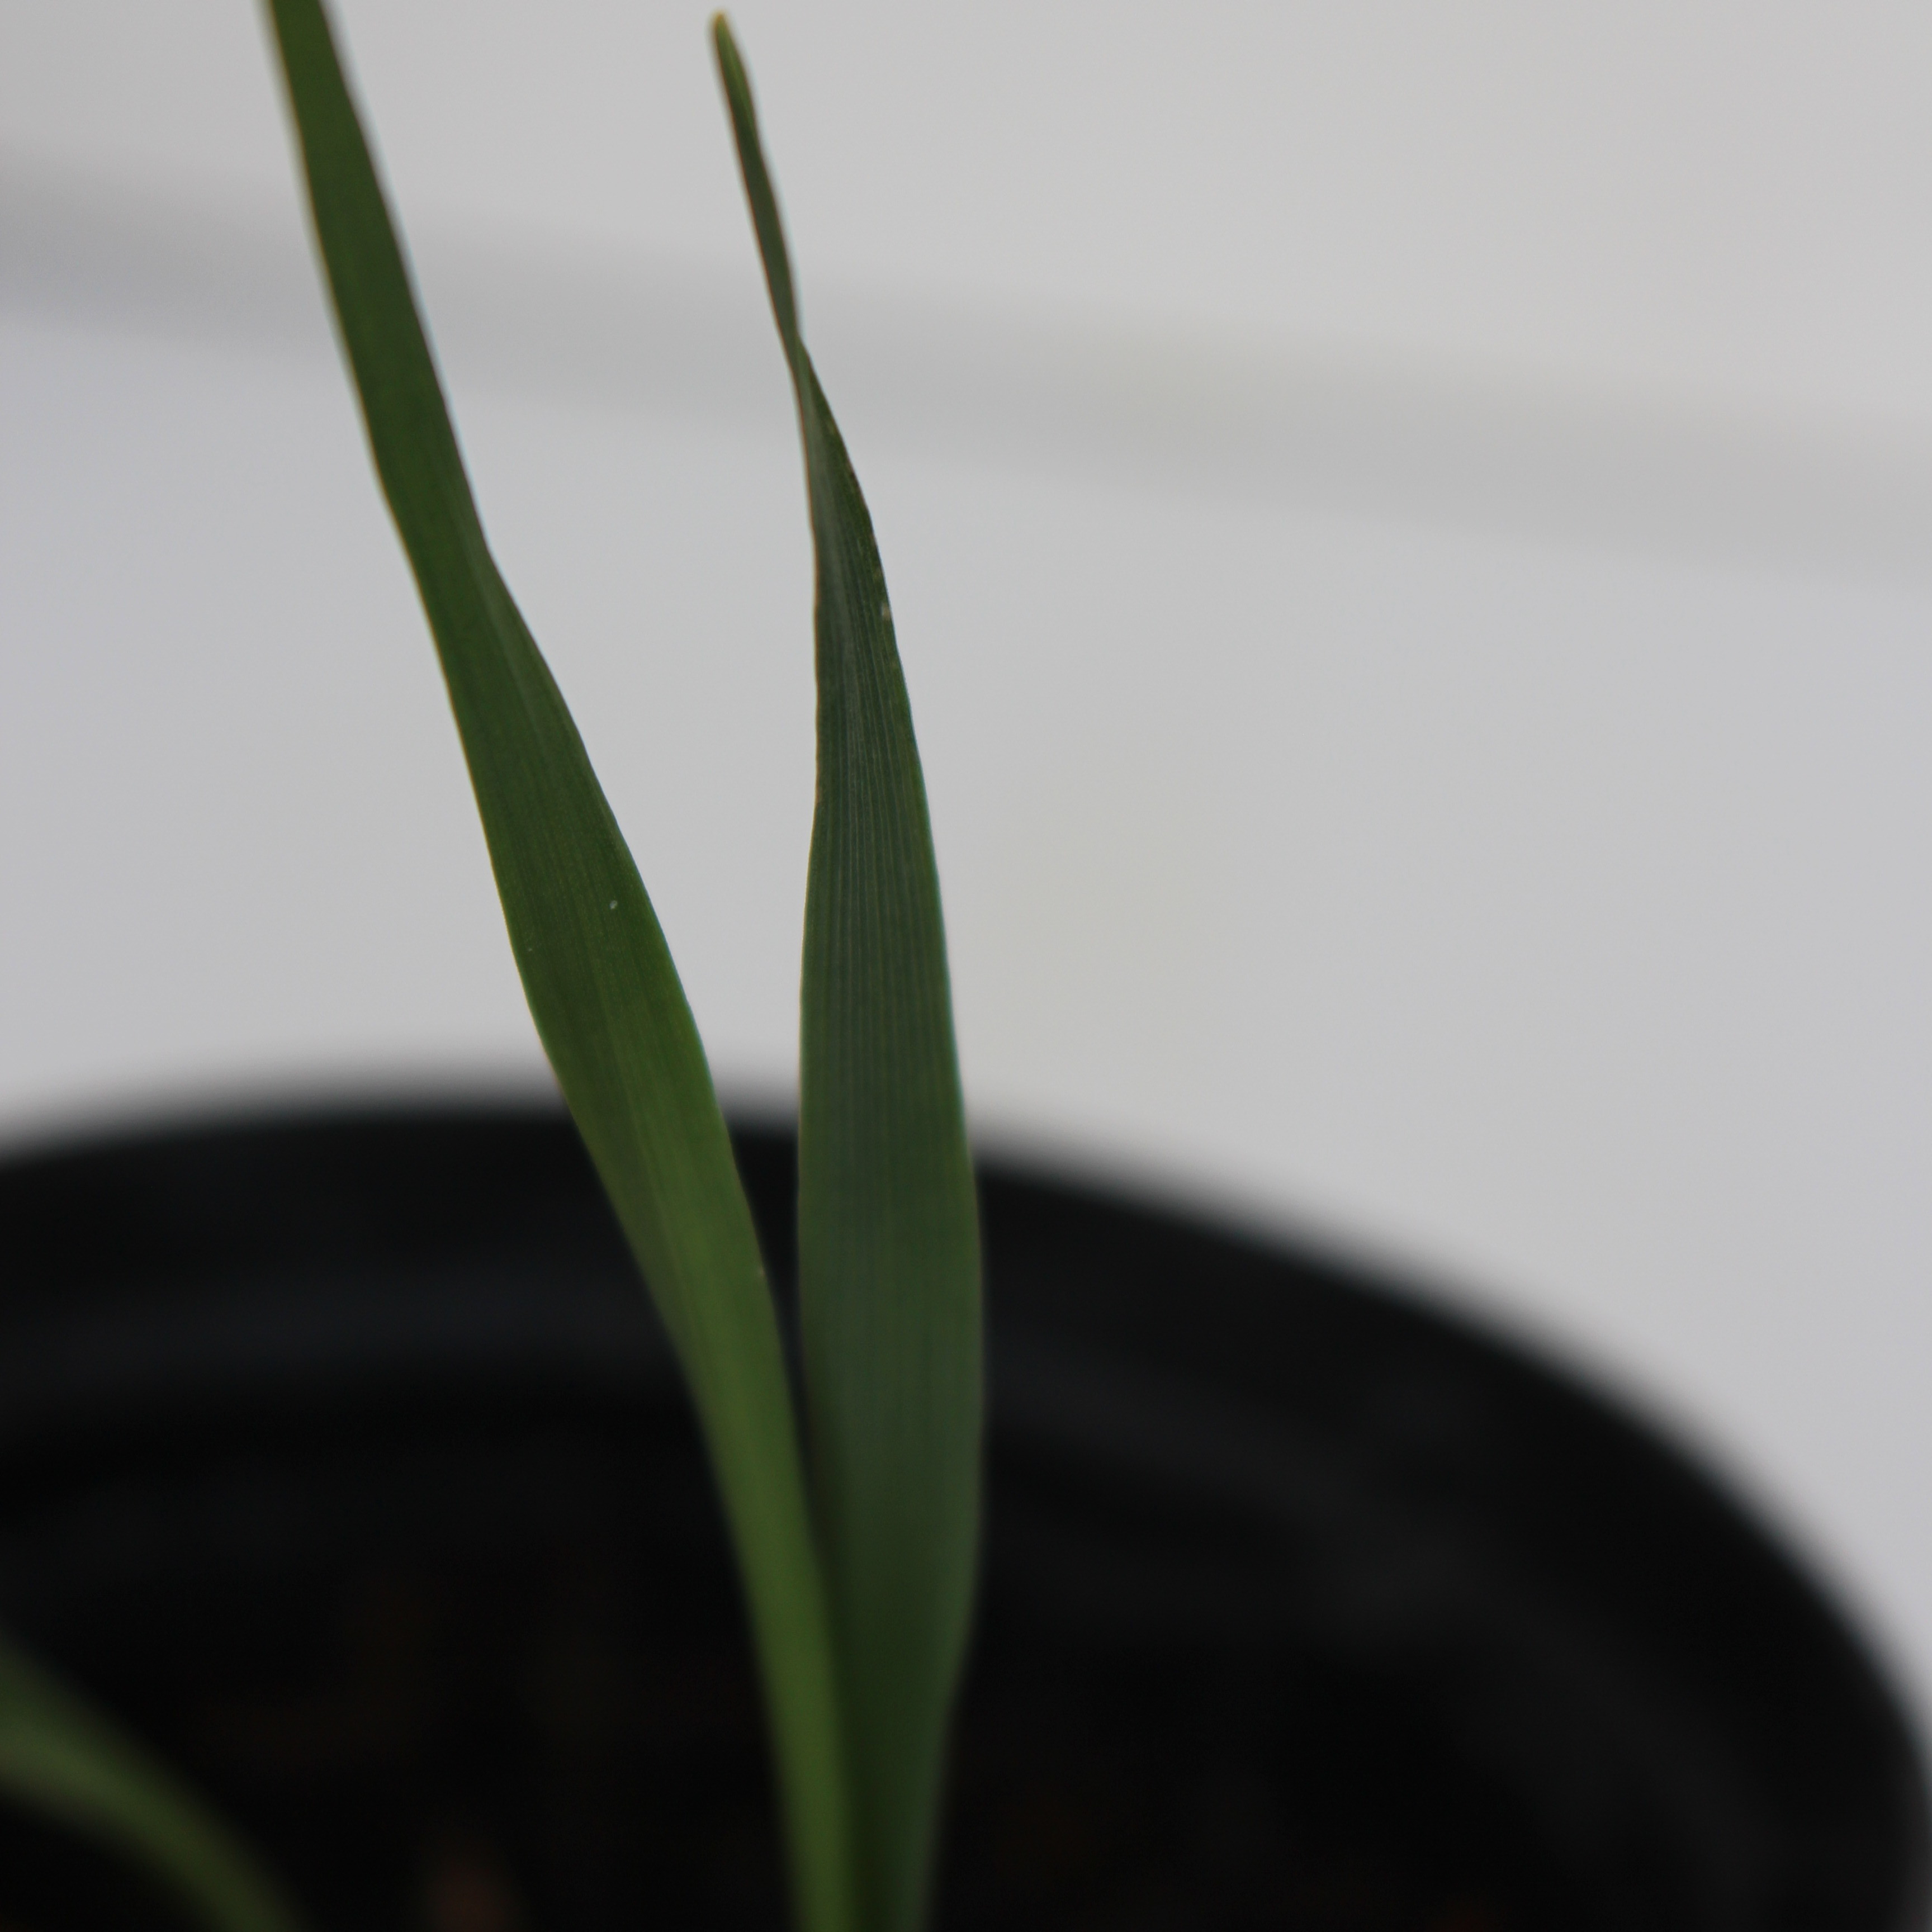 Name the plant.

Avena sterilis
